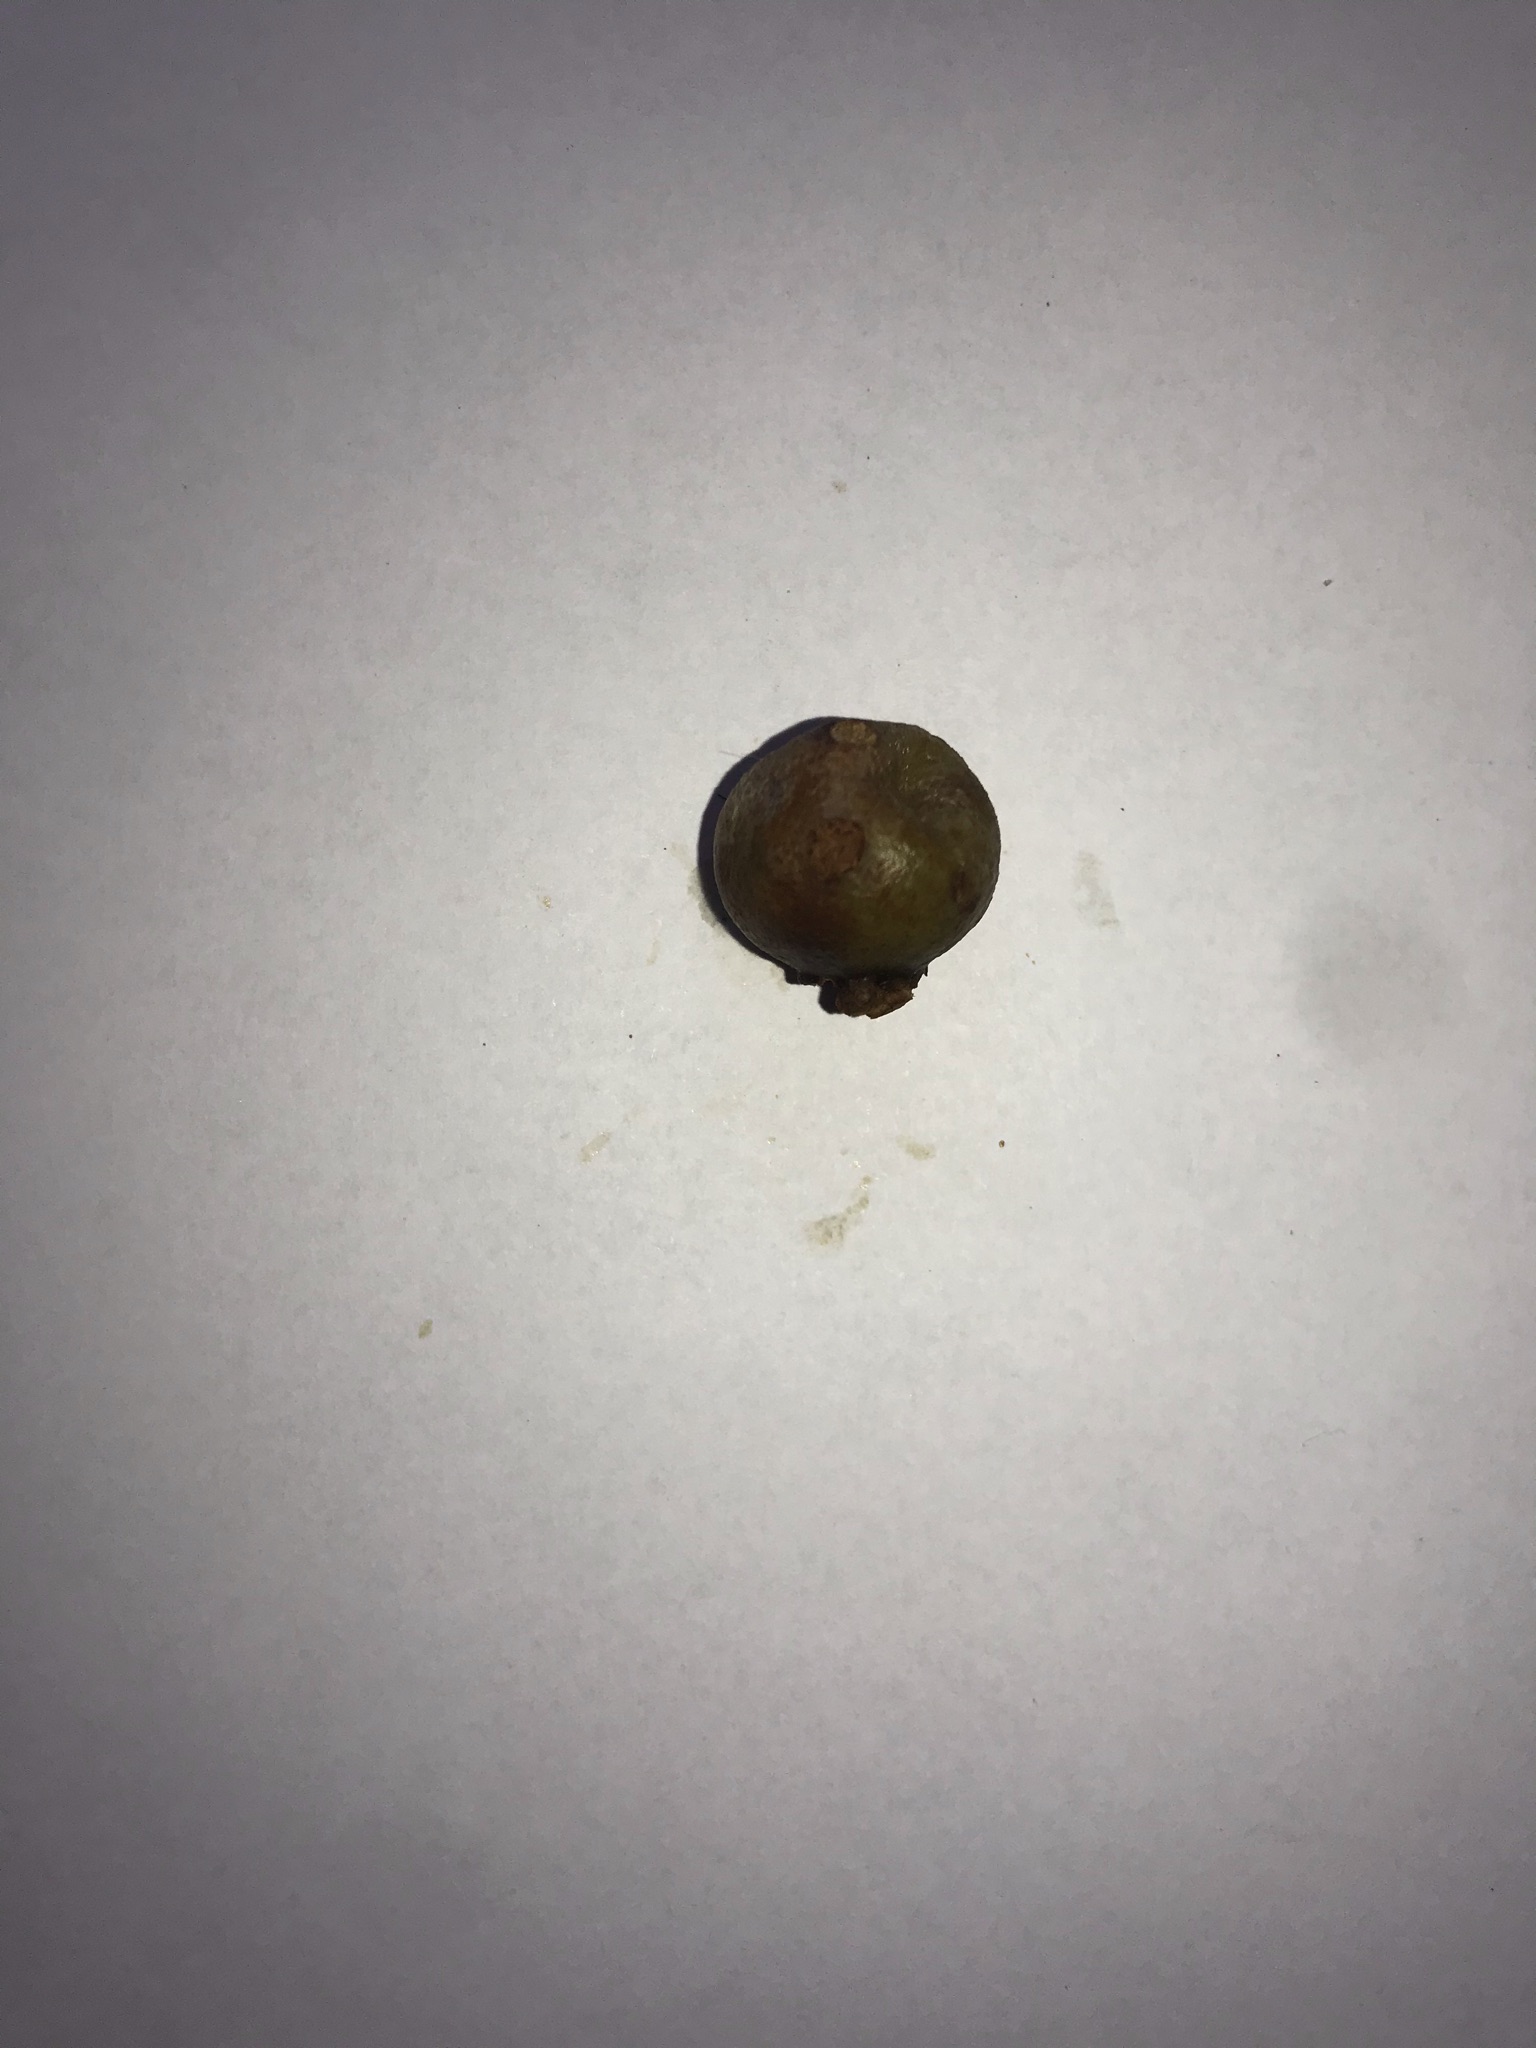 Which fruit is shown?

gabiroba
